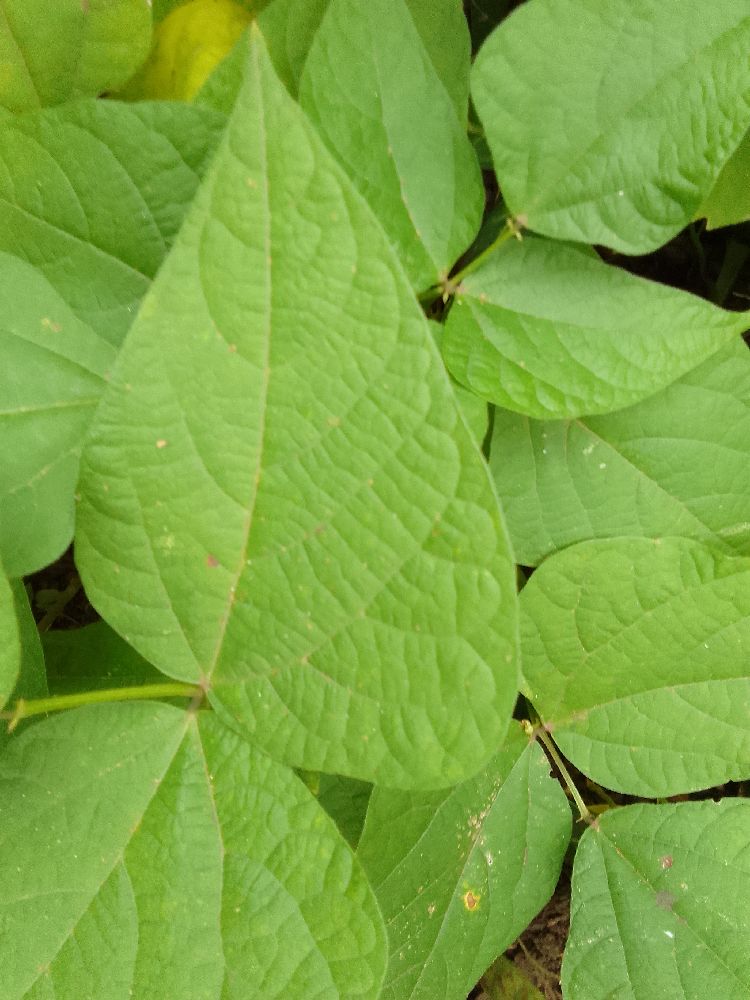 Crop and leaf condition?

common bean, healthy
